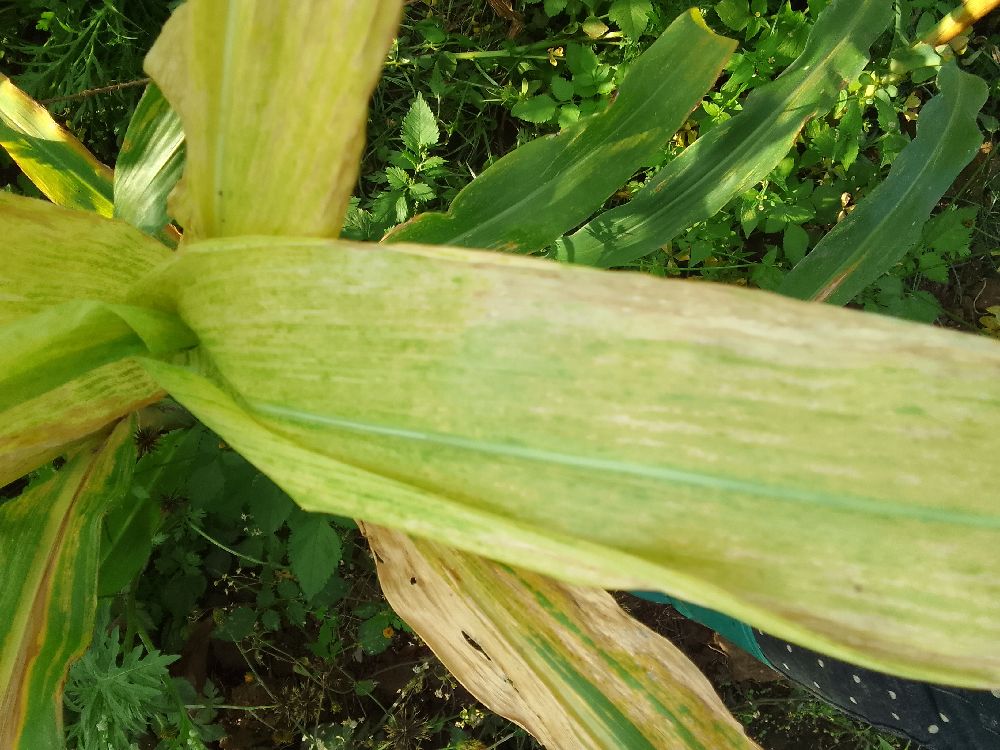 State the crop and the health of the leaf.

maize, maize lethal necrosis
